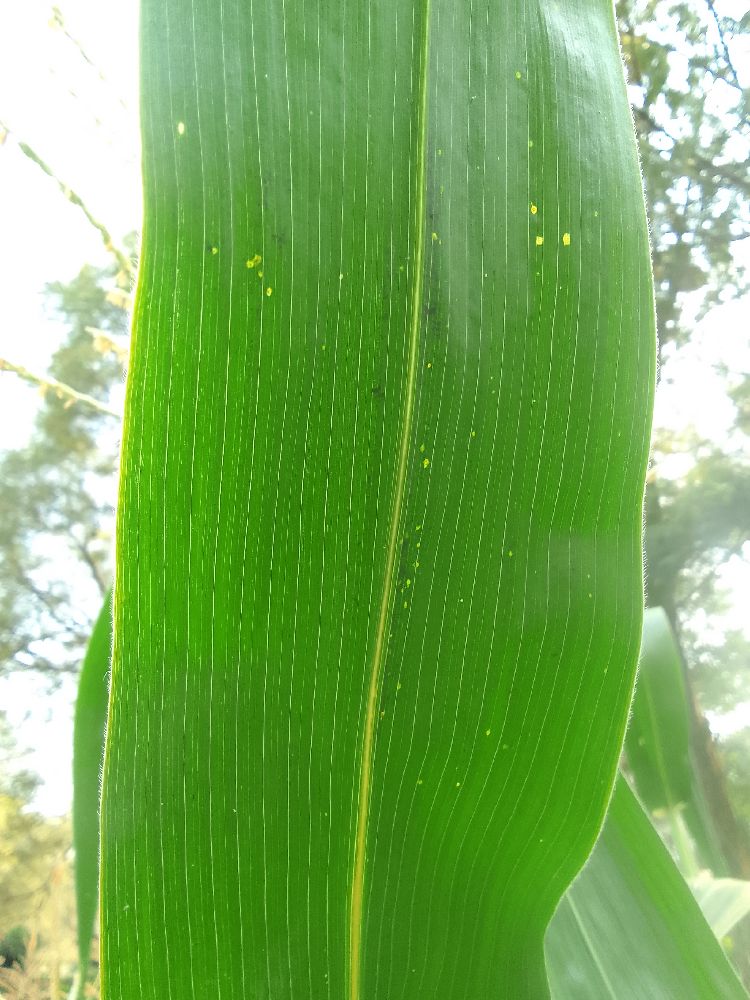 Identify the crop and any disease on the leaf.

maize, healthy
